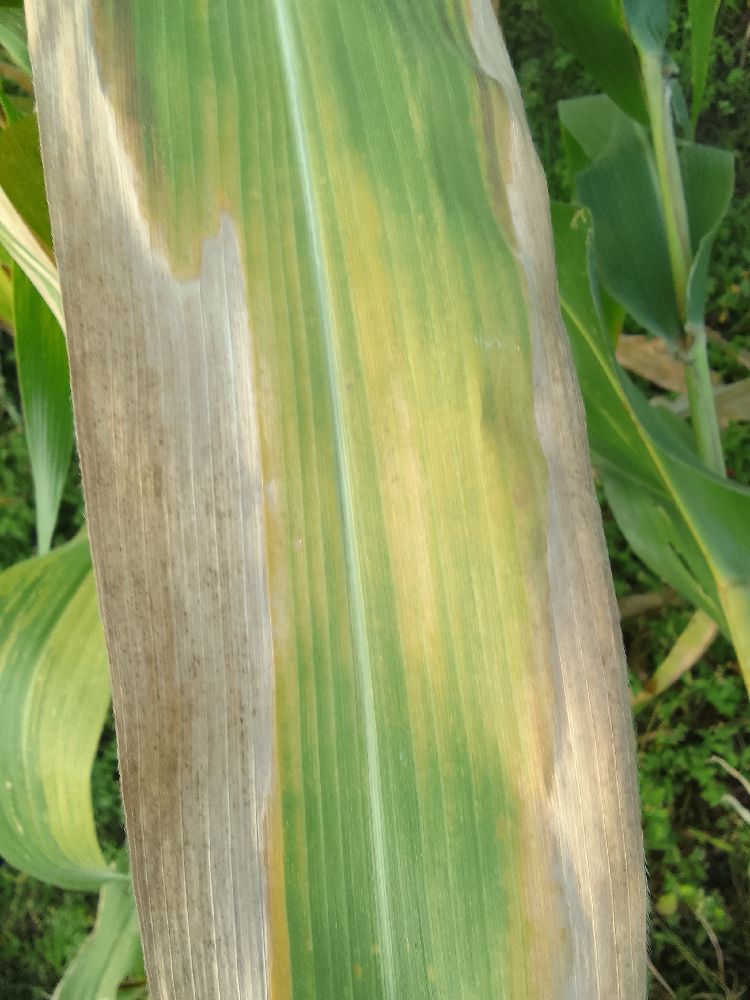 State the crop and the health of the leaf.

maize, maize lethal necrosis
